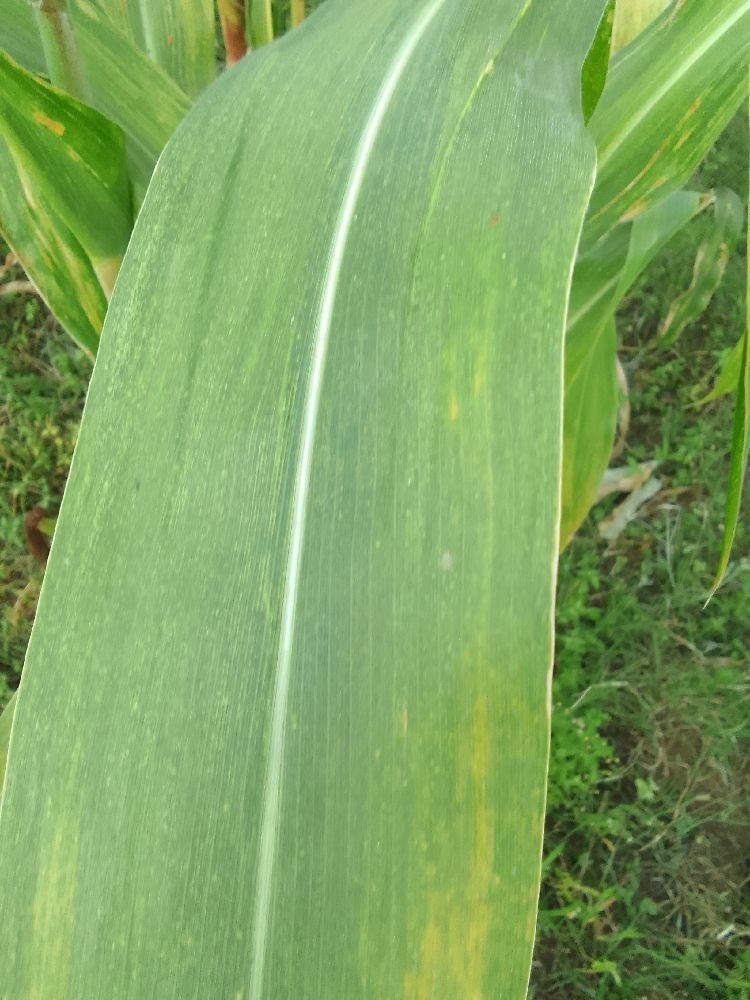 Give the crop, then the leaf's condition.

maize, maize lethal necrosis
